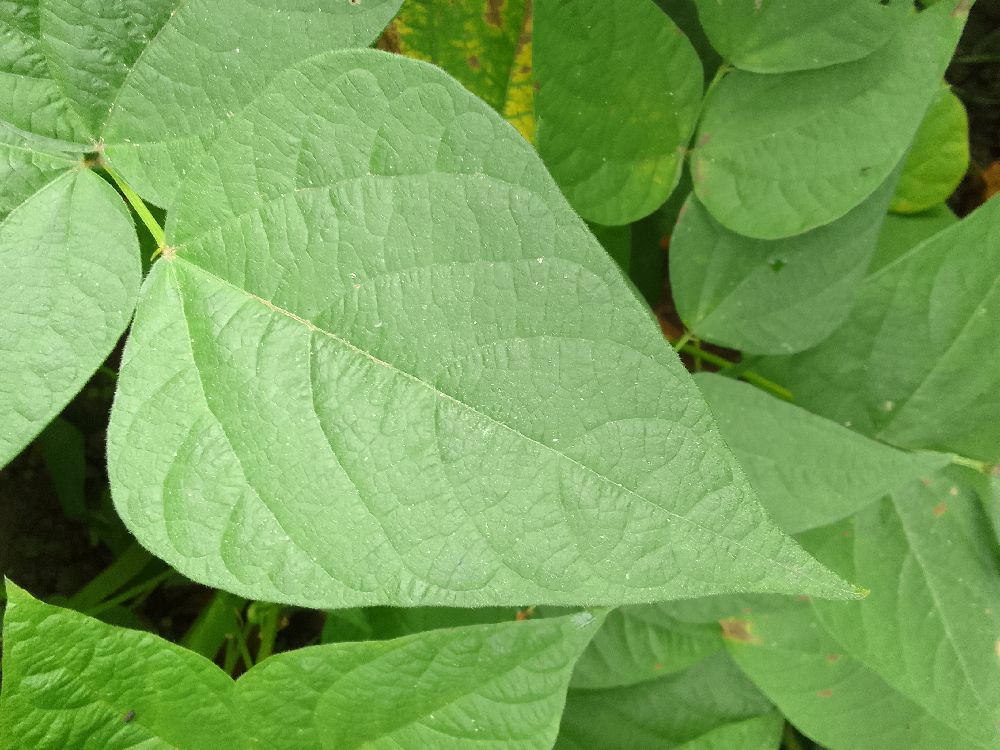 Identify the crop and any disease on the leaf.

common bean, healthy
